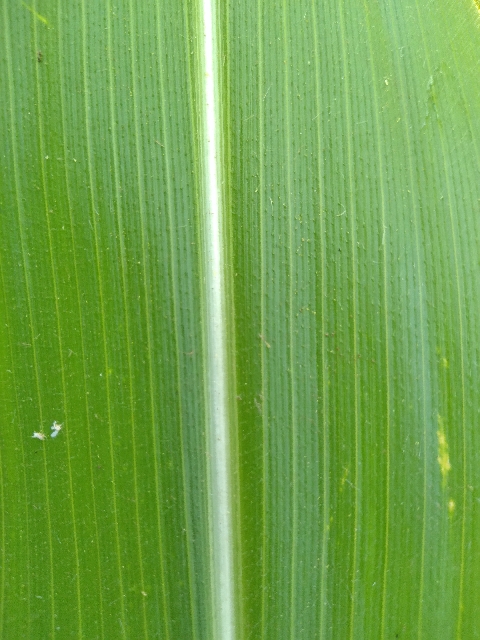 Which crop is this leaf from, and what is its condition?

maize, healthy
